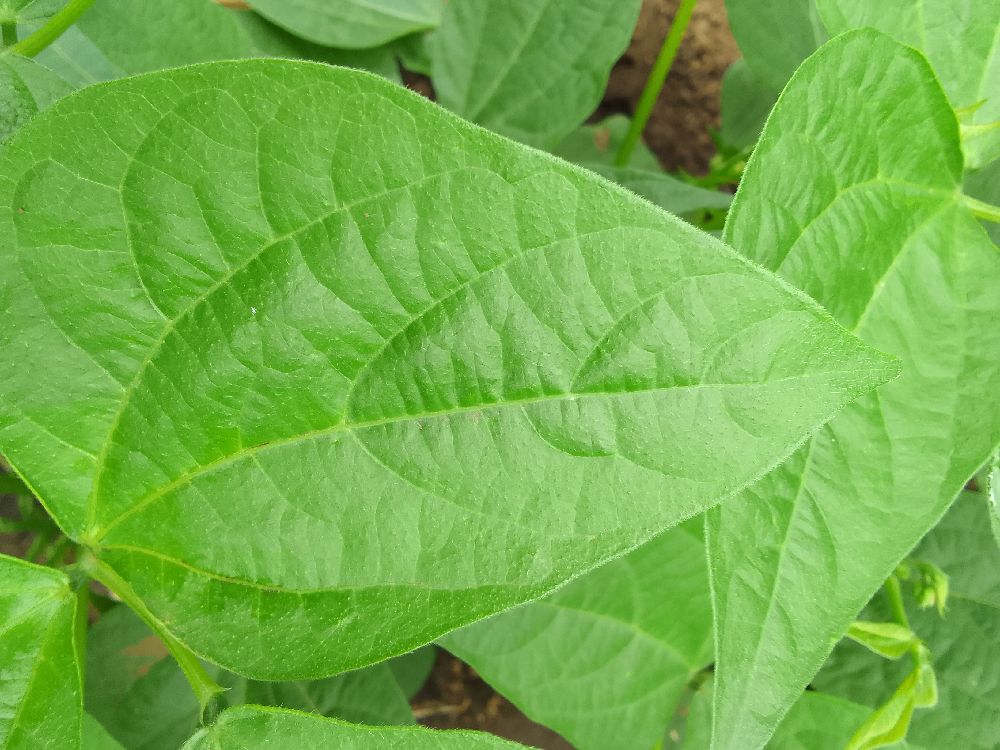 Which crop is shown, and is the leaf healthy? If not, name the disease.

common bean, healthy
